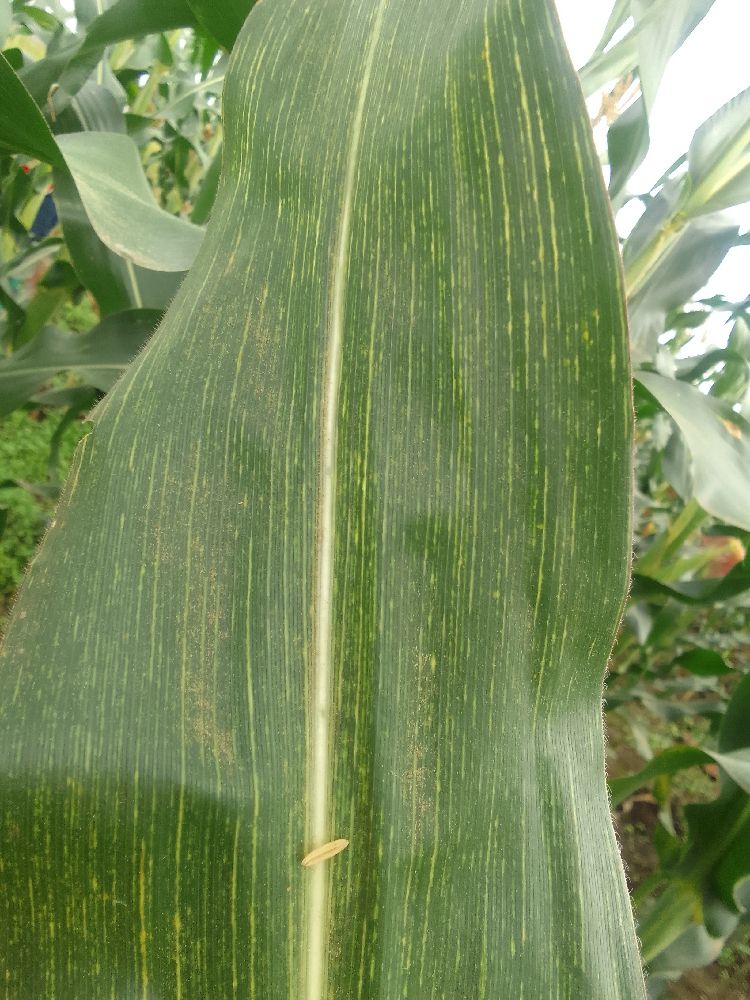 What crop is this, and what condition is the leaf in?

maize, maize streak virus
